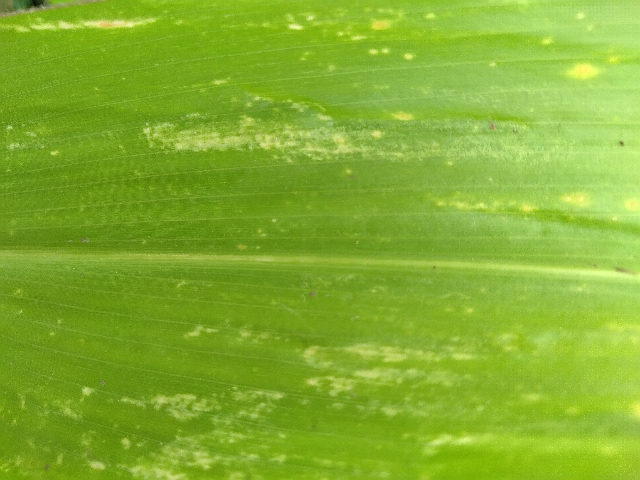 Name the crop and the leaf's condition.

maize, maize lethal necrosis
